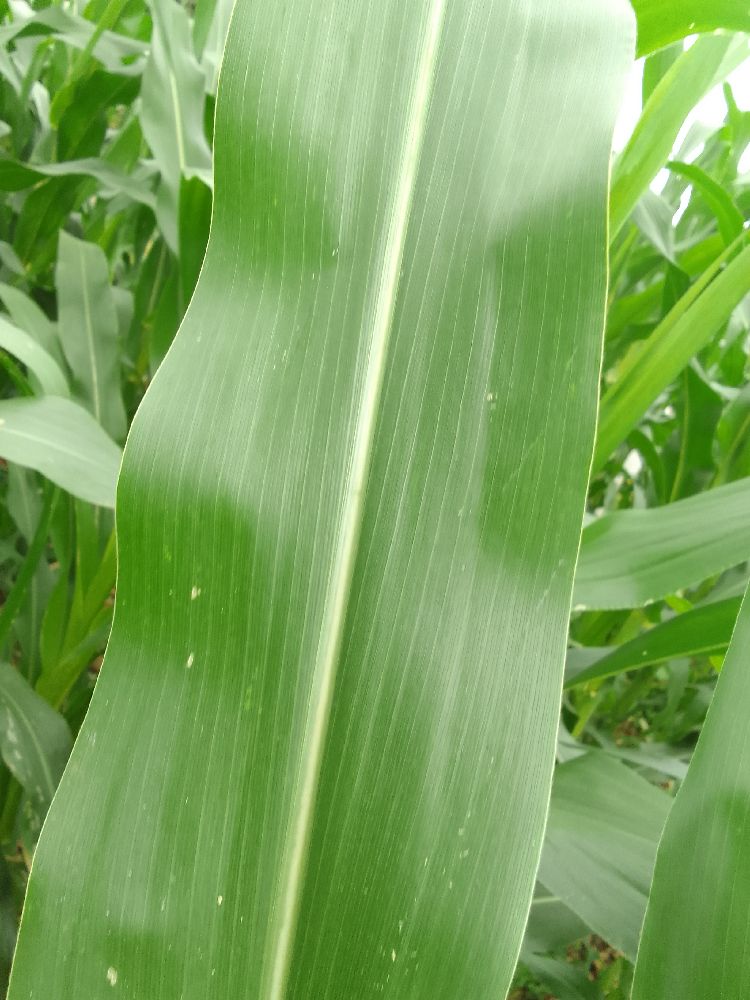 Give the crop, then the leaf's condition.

maize, healthy
